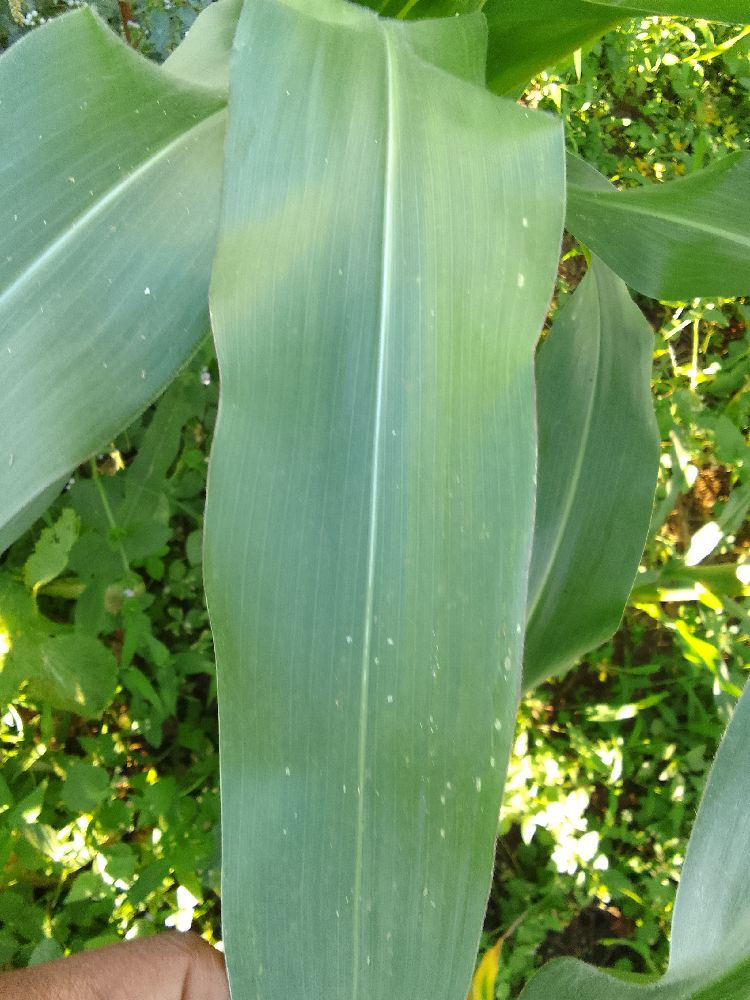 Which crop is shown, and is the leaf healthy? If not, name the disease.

maize, healthy
